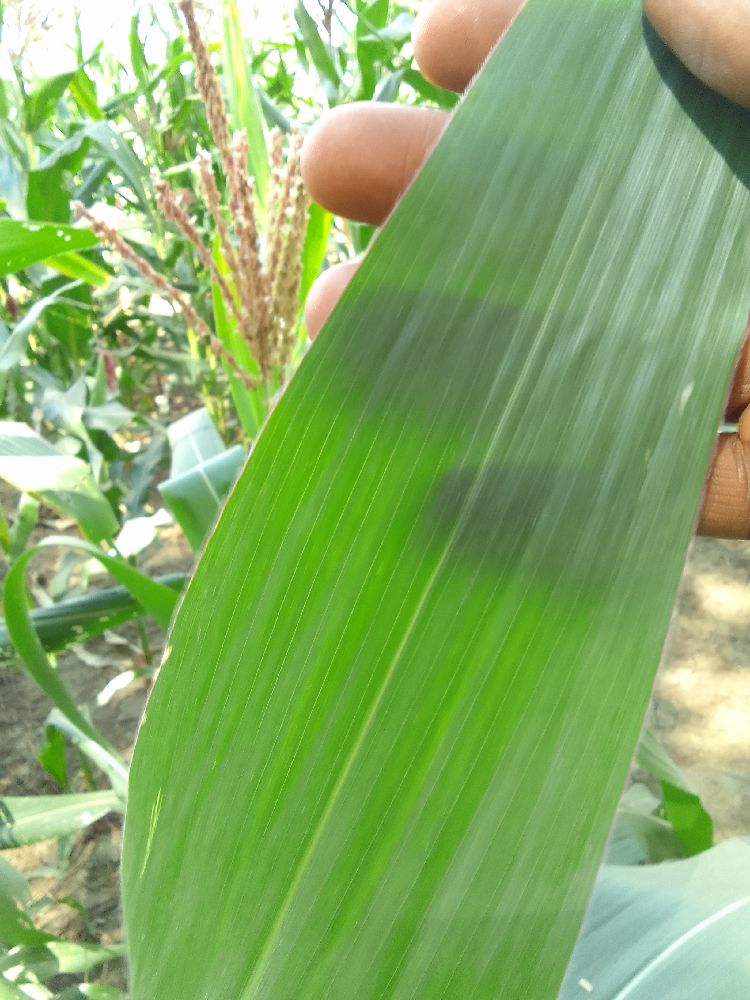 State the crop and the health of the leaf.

maize, healthy
